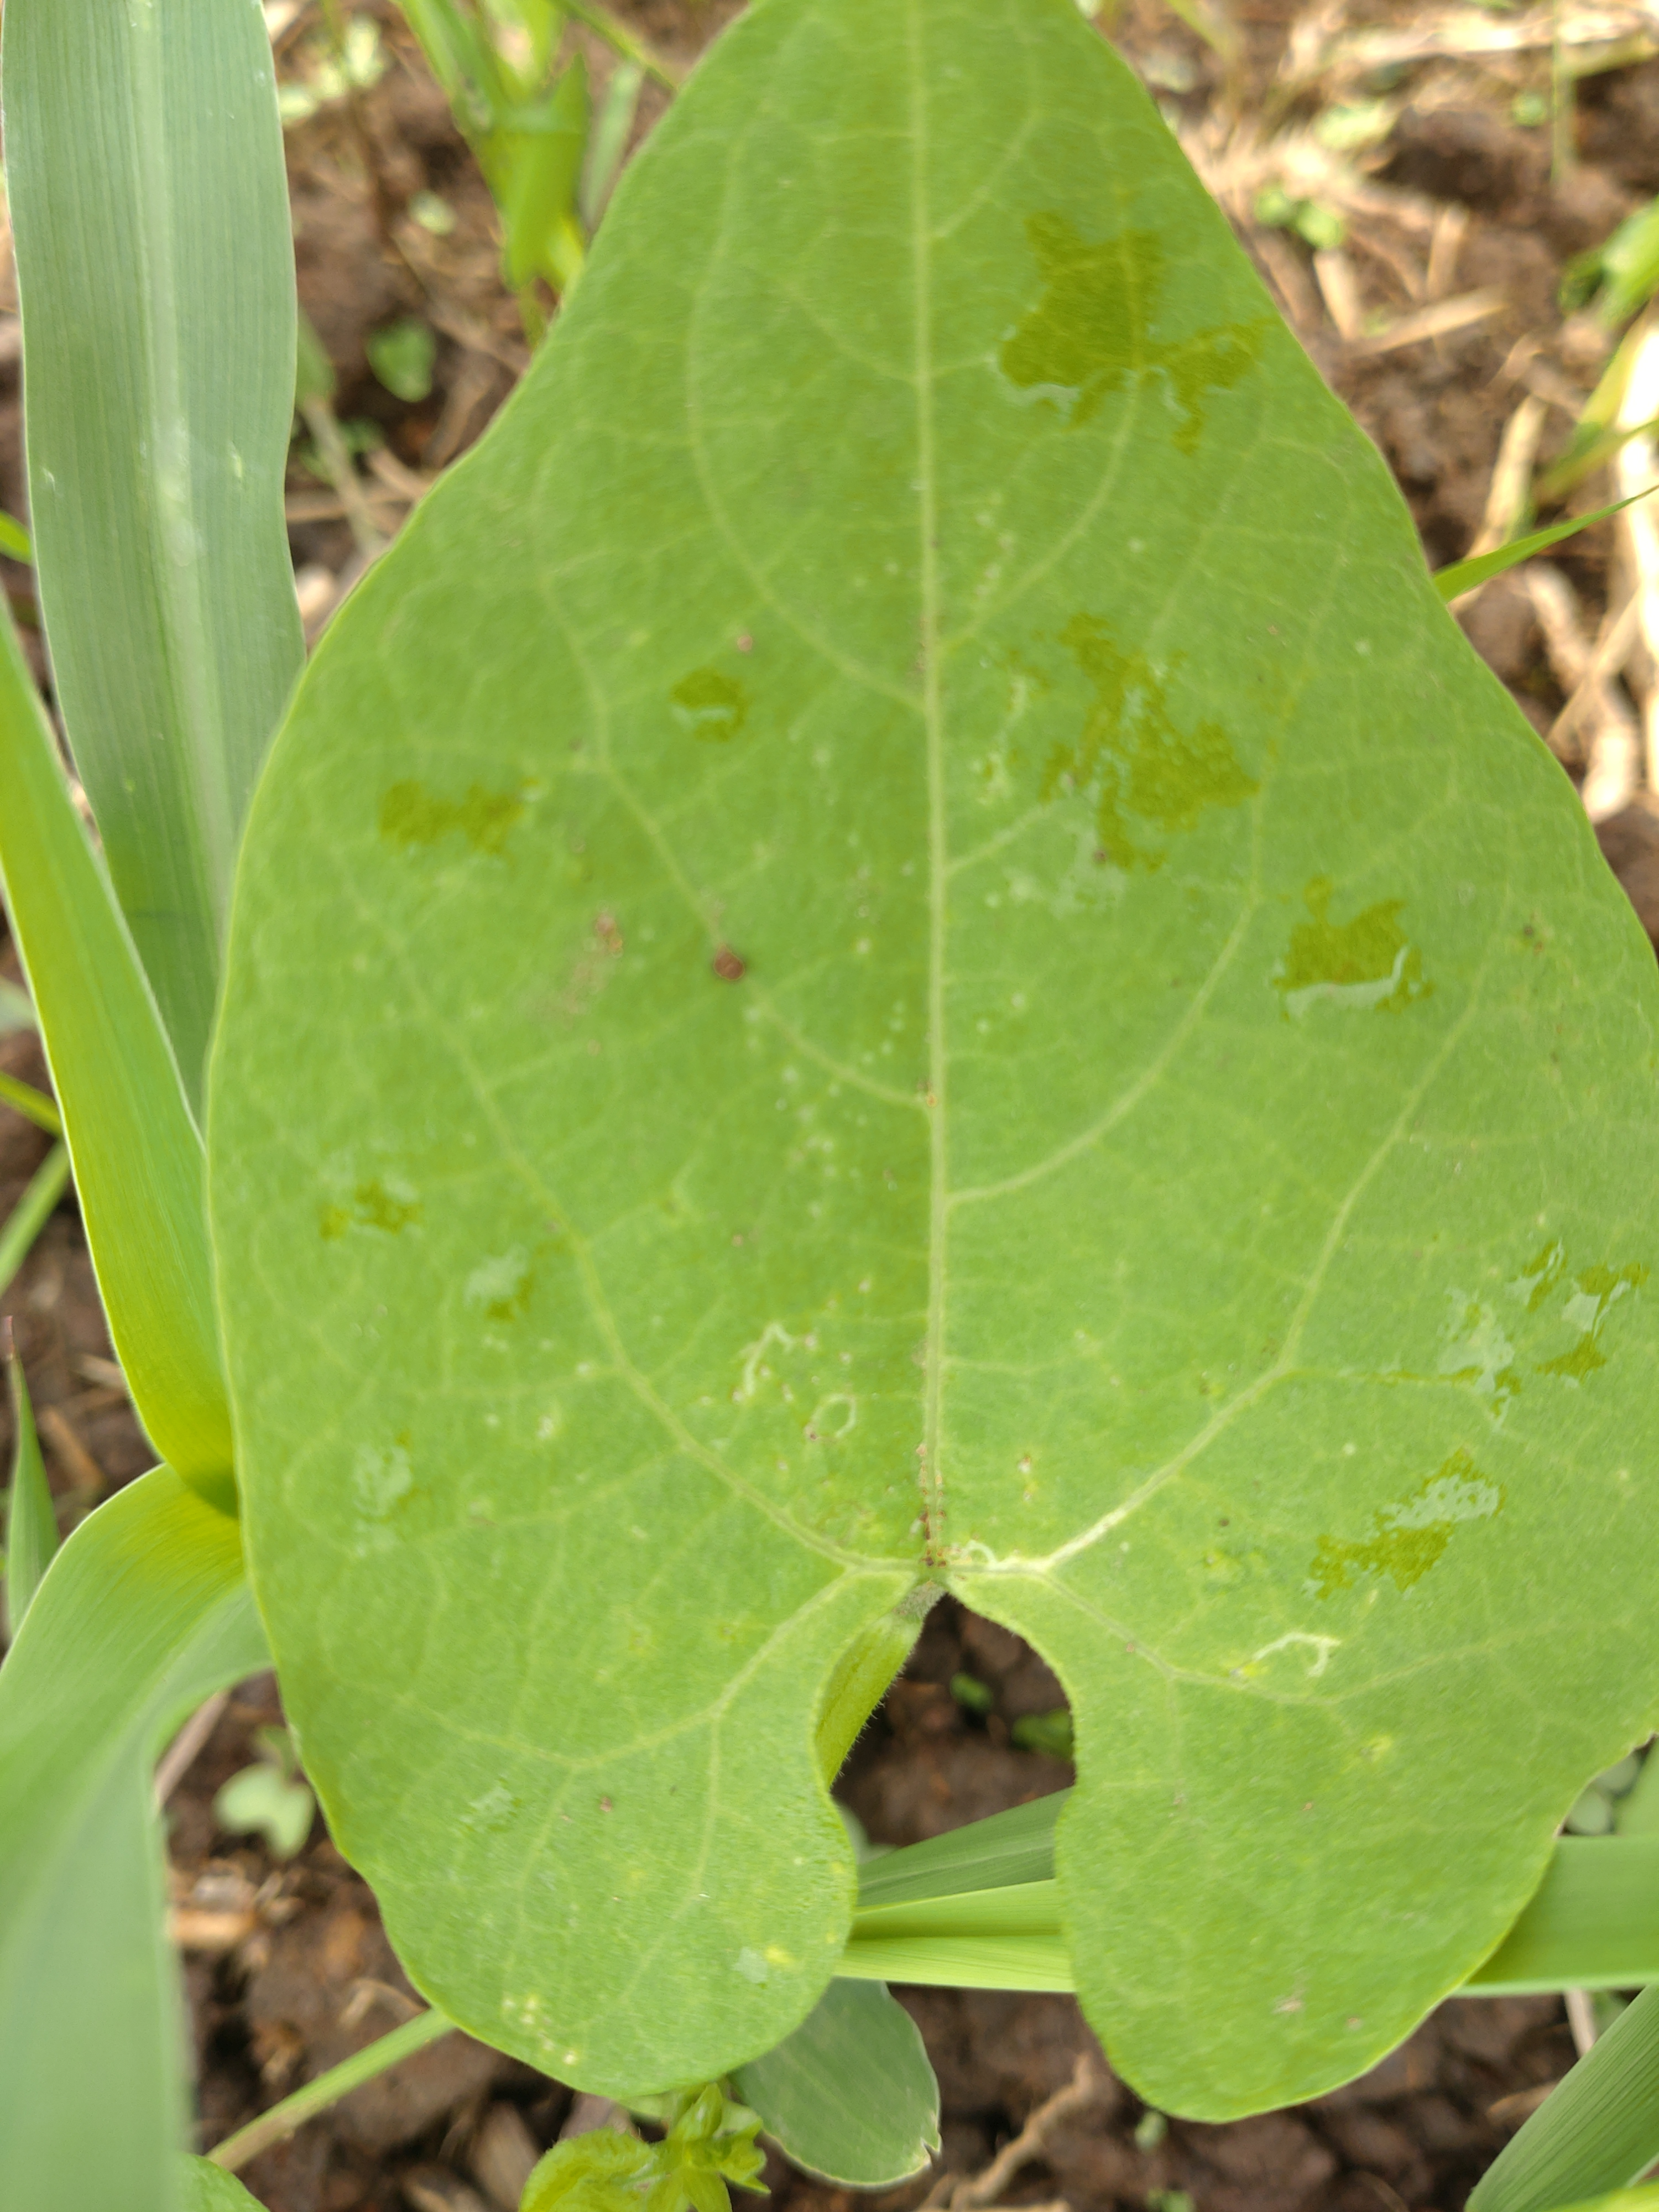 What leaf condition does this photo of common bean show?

healthy
